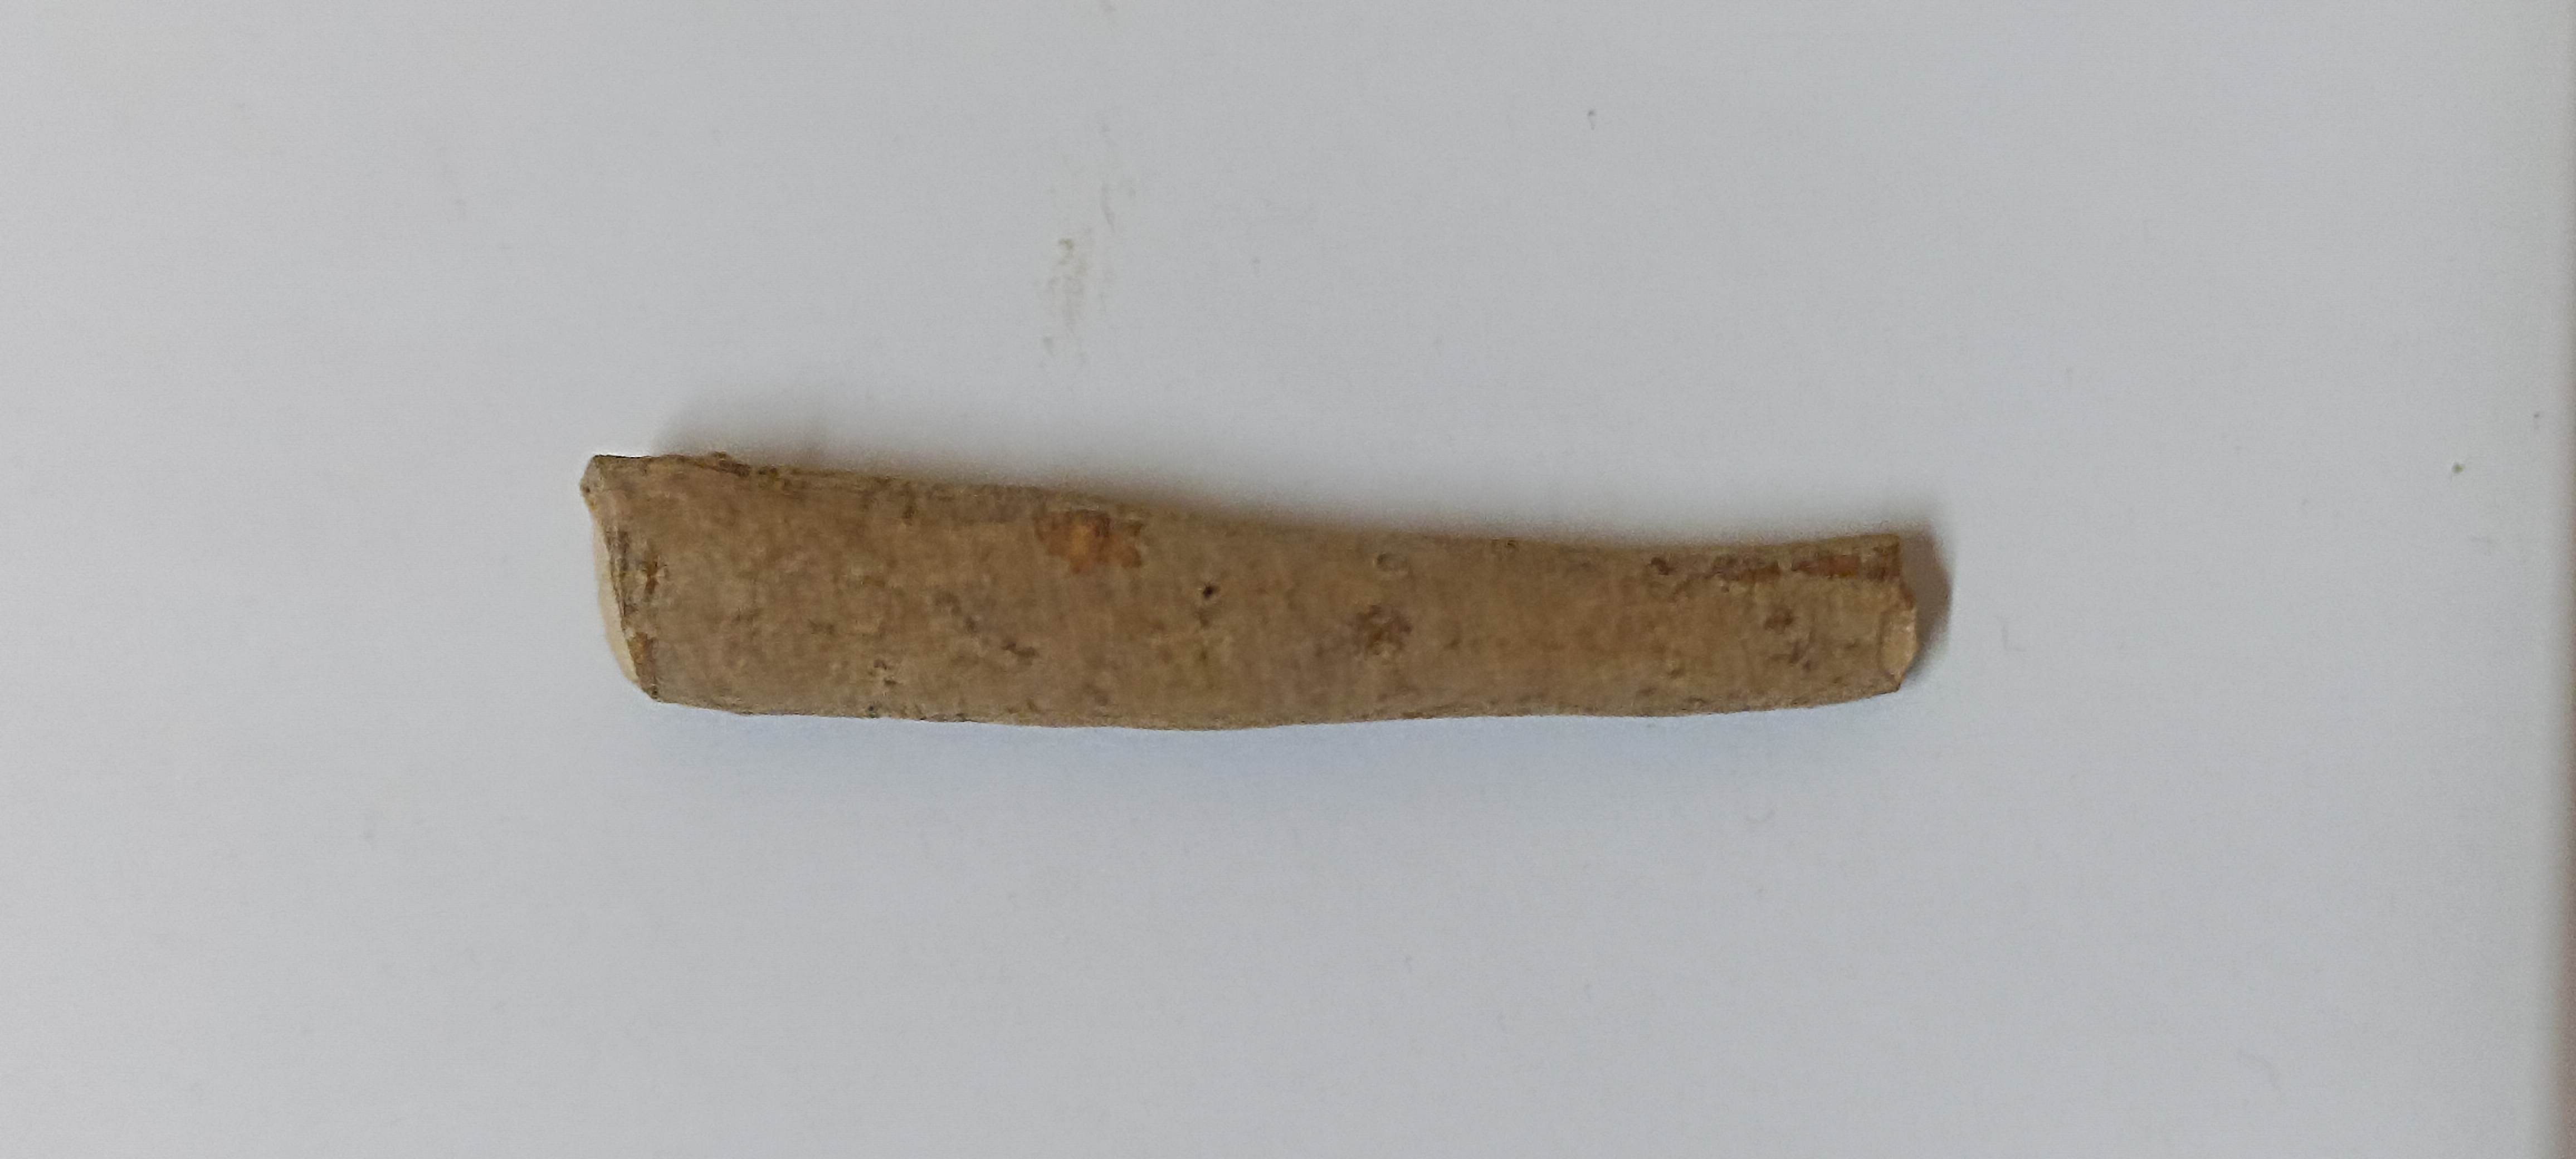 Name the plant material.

ashwagandha
